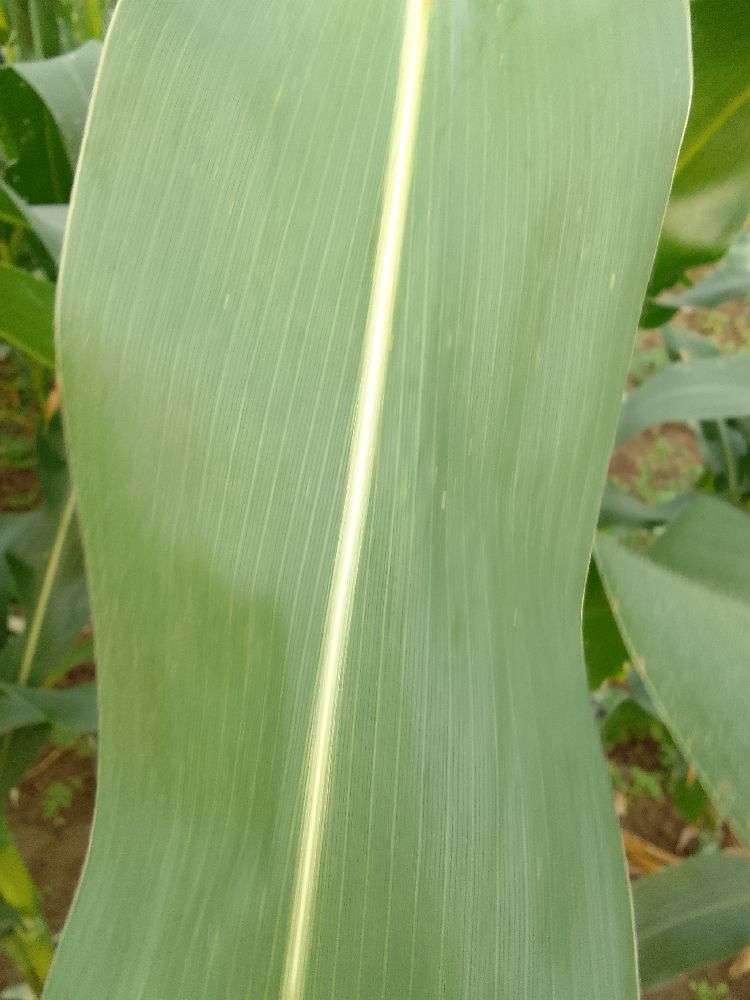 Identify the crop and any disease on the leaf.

maize, healthy
